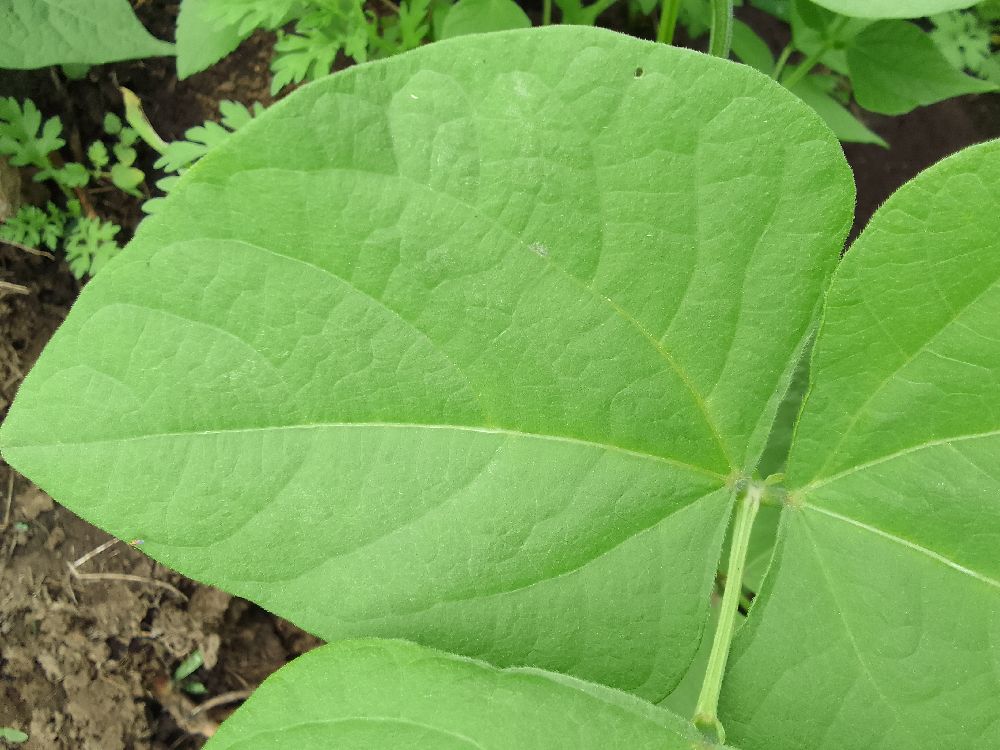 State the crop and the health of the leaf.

common bean, healthy
